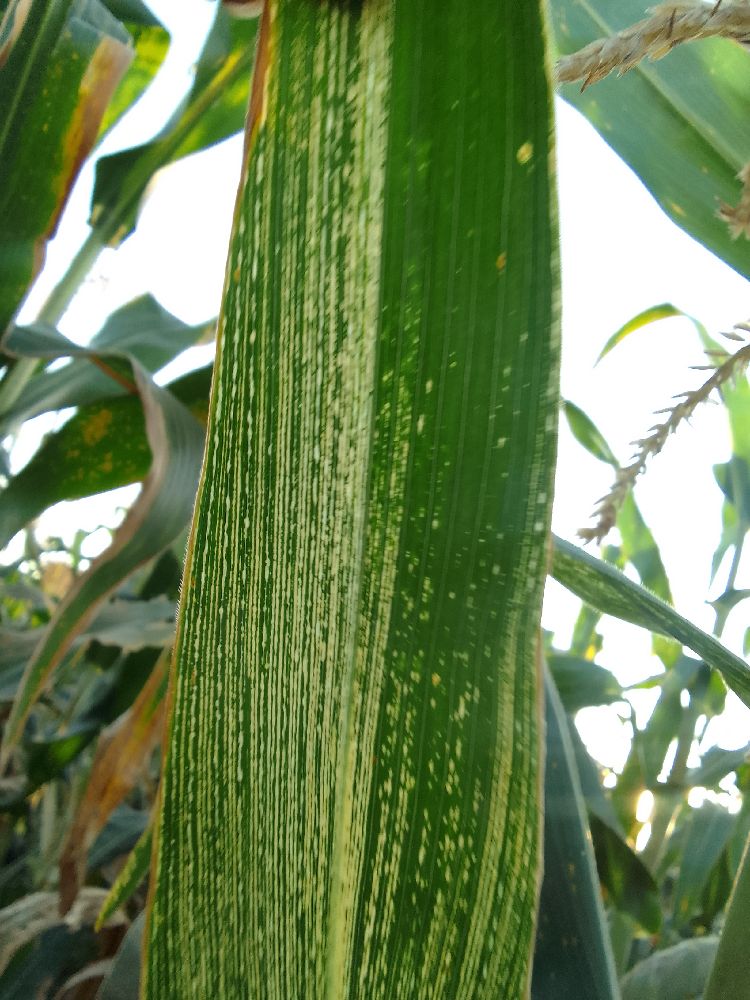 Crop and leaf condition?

maize, maize streak virus
